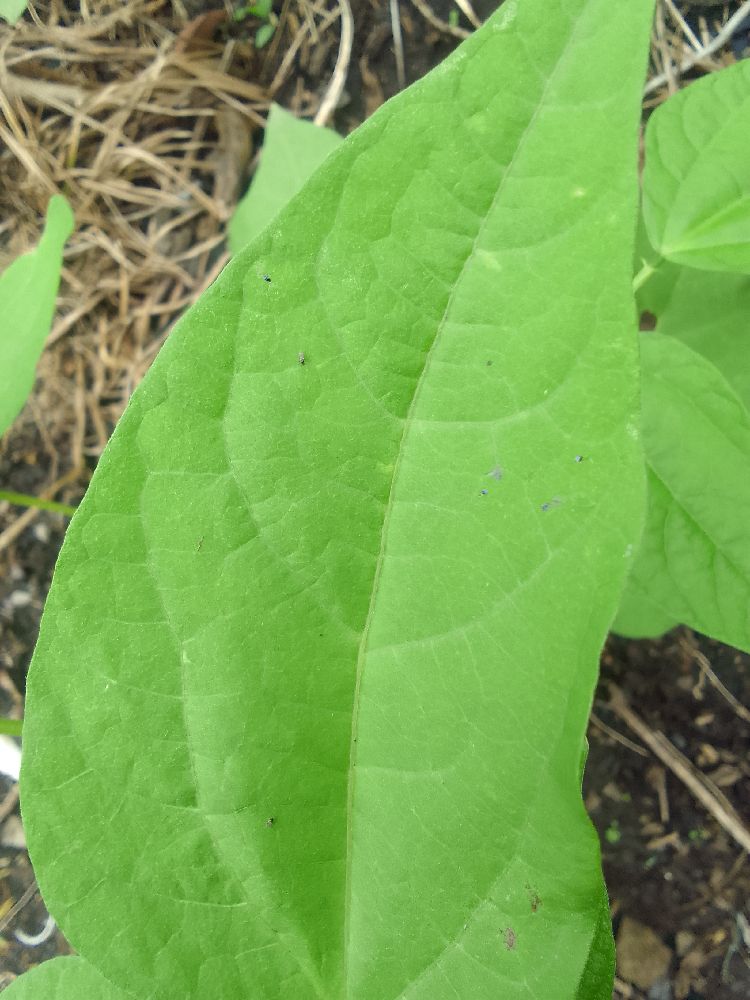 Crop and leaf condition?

common bean, healthy
